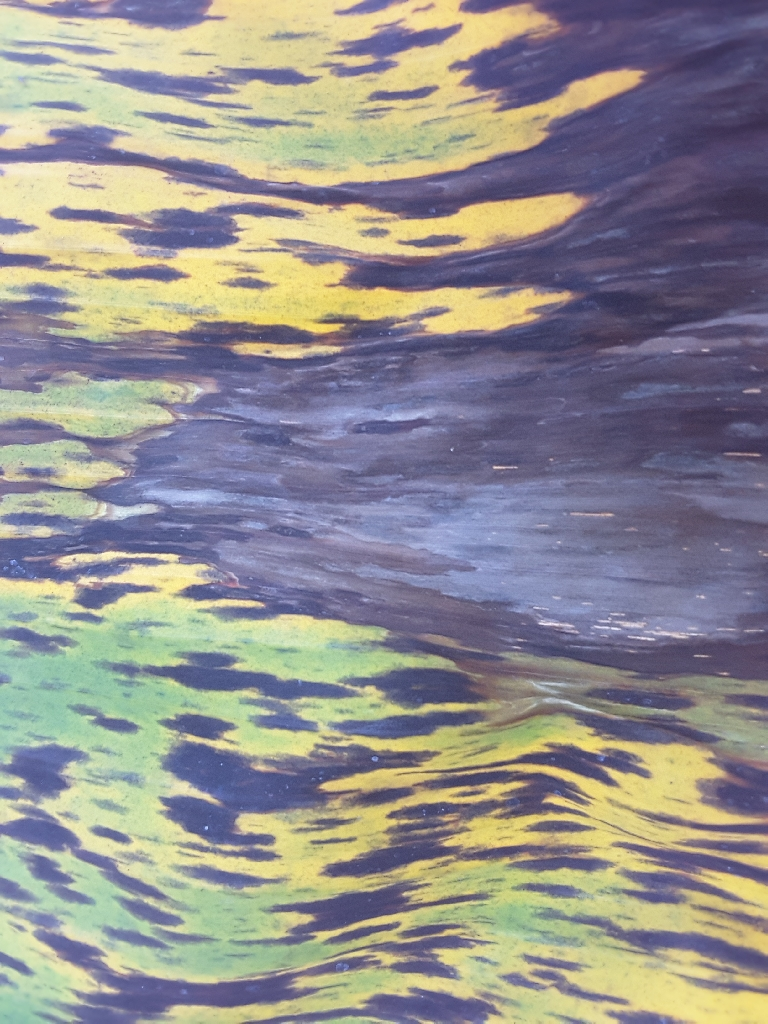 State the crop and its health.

banana, black sigatoka
